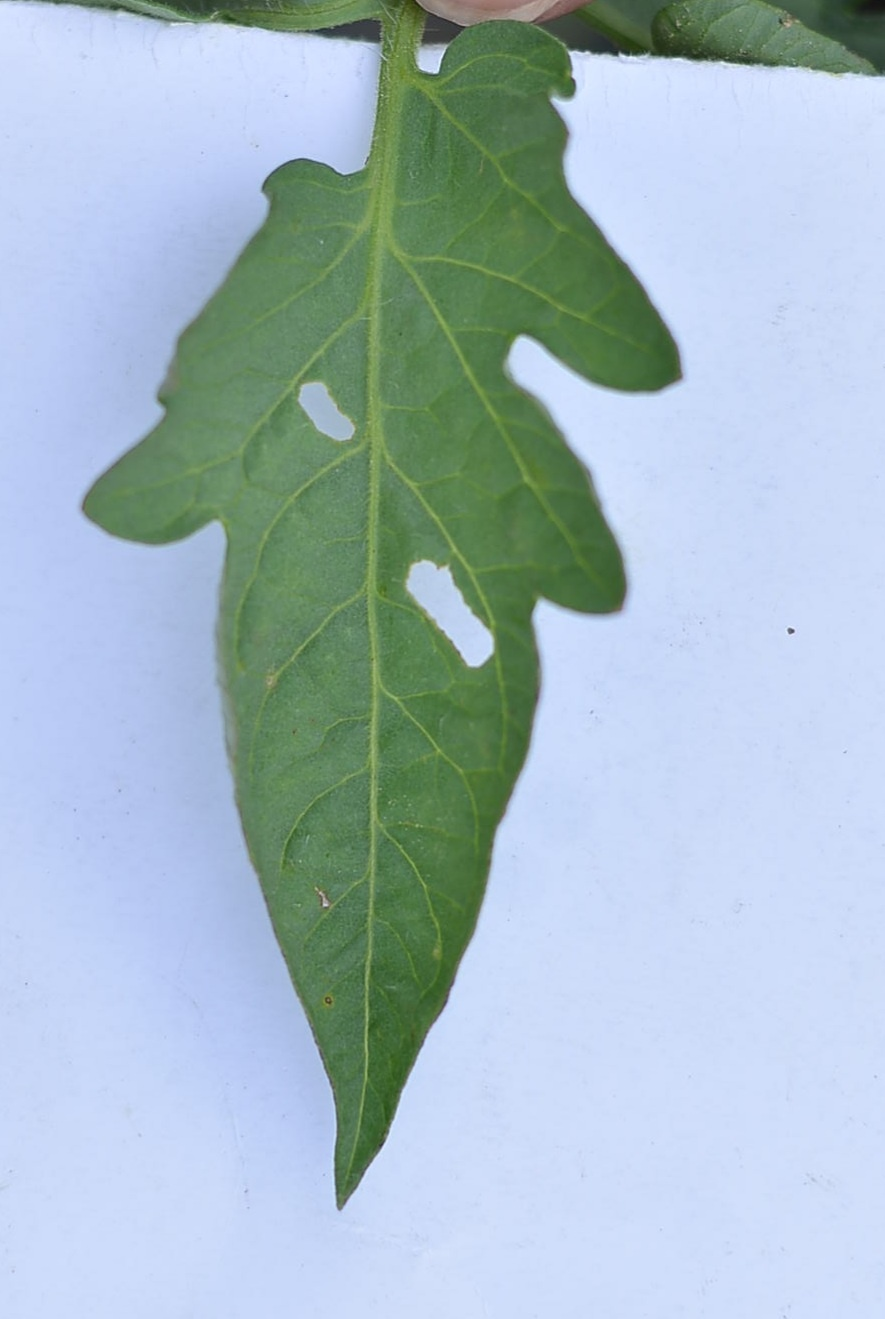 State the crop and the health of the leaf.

tomato, infected
